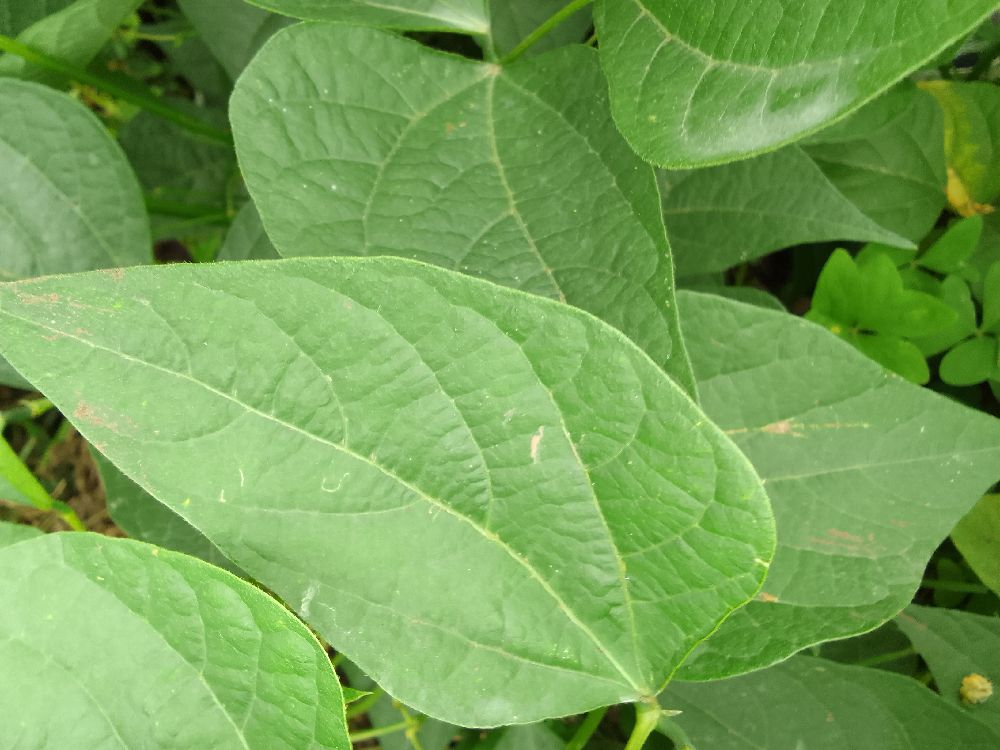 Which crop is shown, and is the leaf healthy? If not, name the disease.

common bean, healthy
